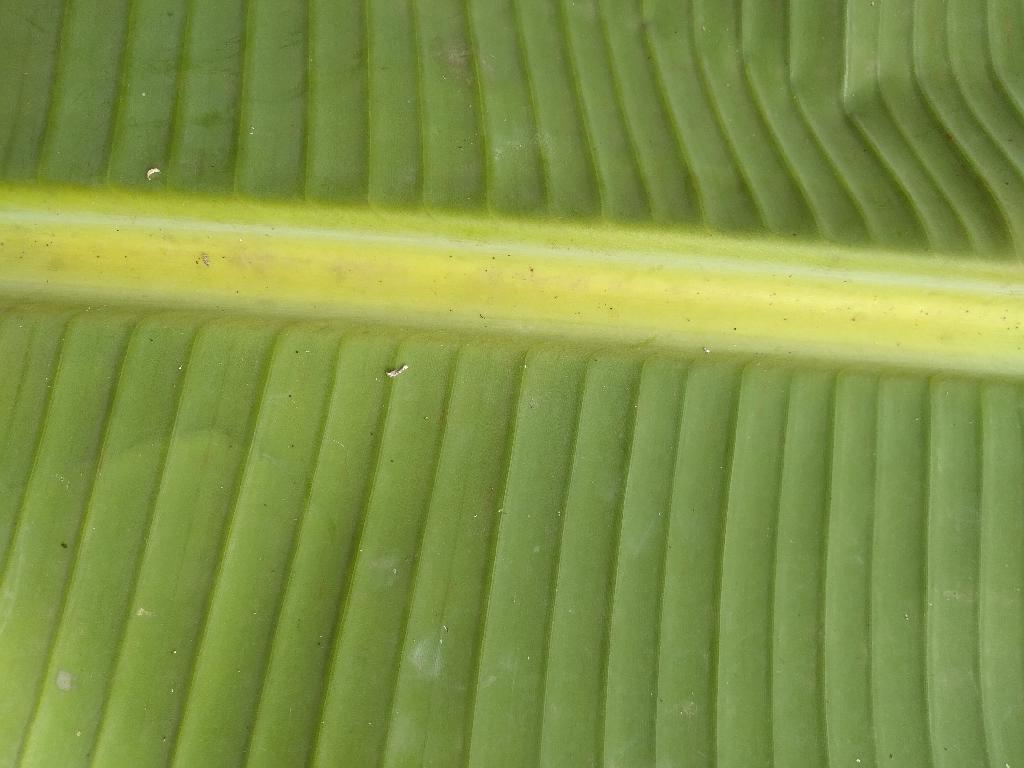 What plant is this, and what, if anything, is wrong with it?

banana, healthy
